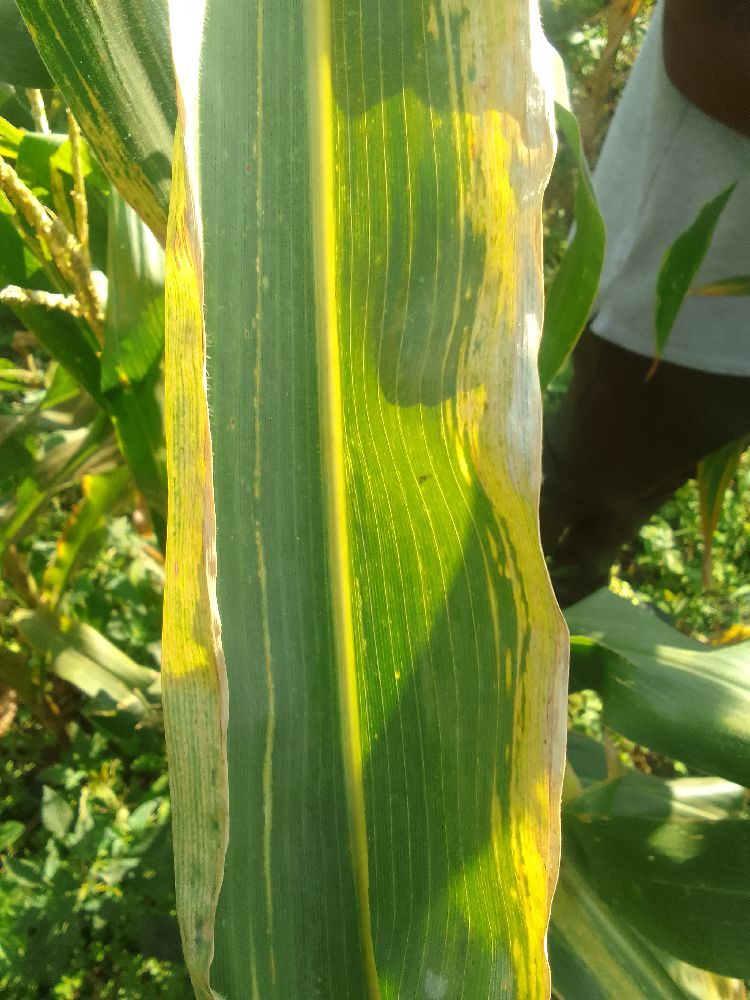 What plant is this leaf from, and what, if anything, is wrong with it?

maize, maize lethal necrosis
